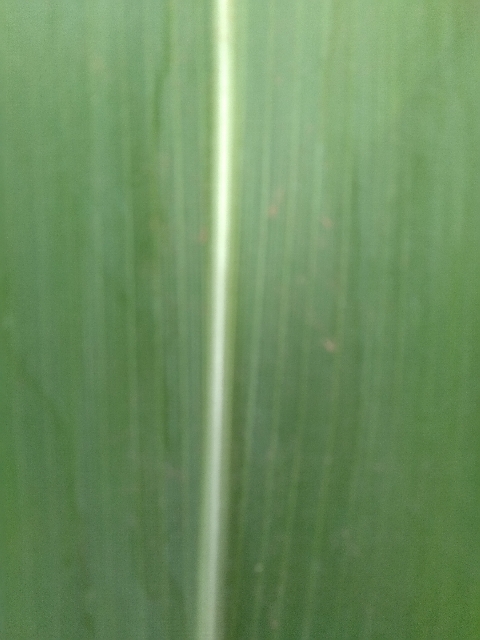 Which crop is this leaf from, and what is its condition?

maize, healthy
